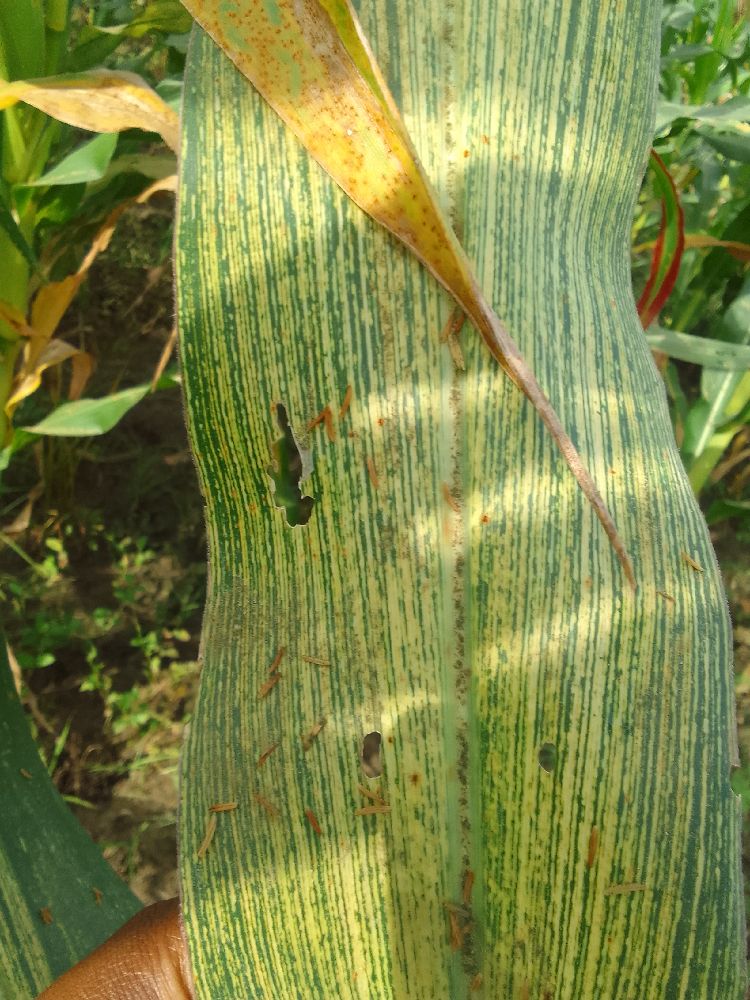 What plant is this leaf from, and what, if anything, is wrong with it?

maize, maize streak virus
